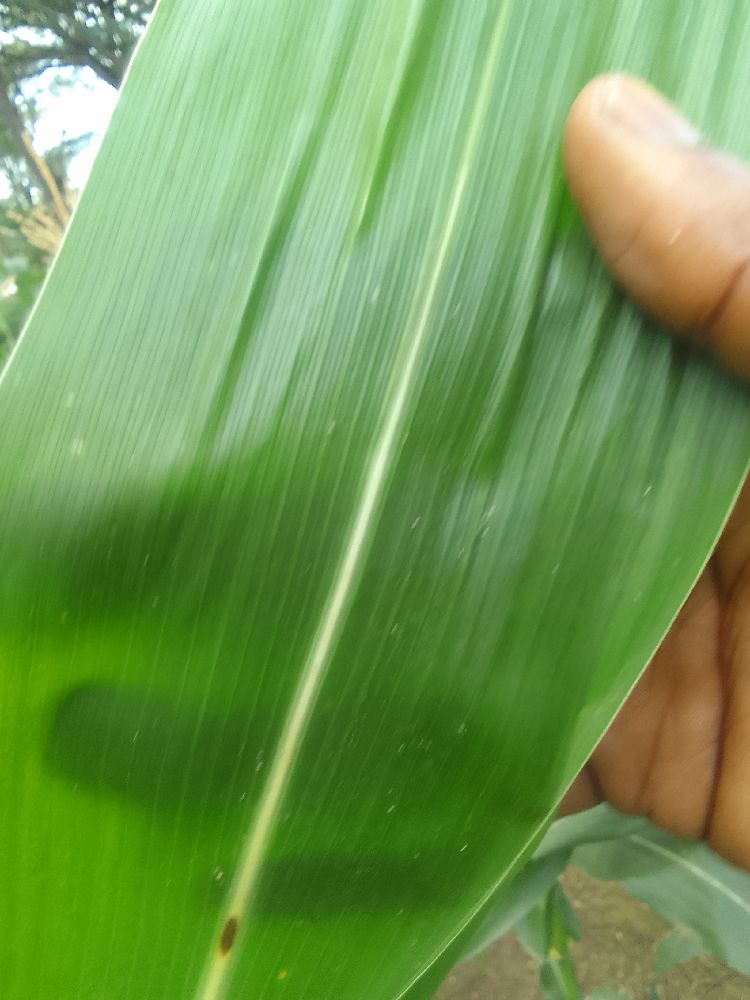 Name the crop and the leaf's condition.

maize, healthy
